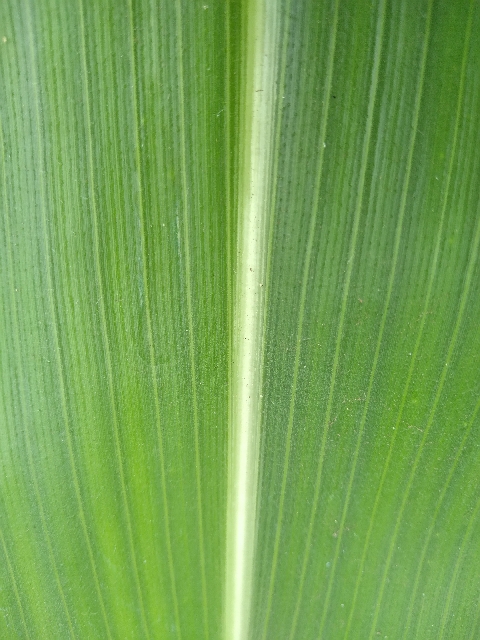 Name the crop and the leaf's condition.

maize, healthy
